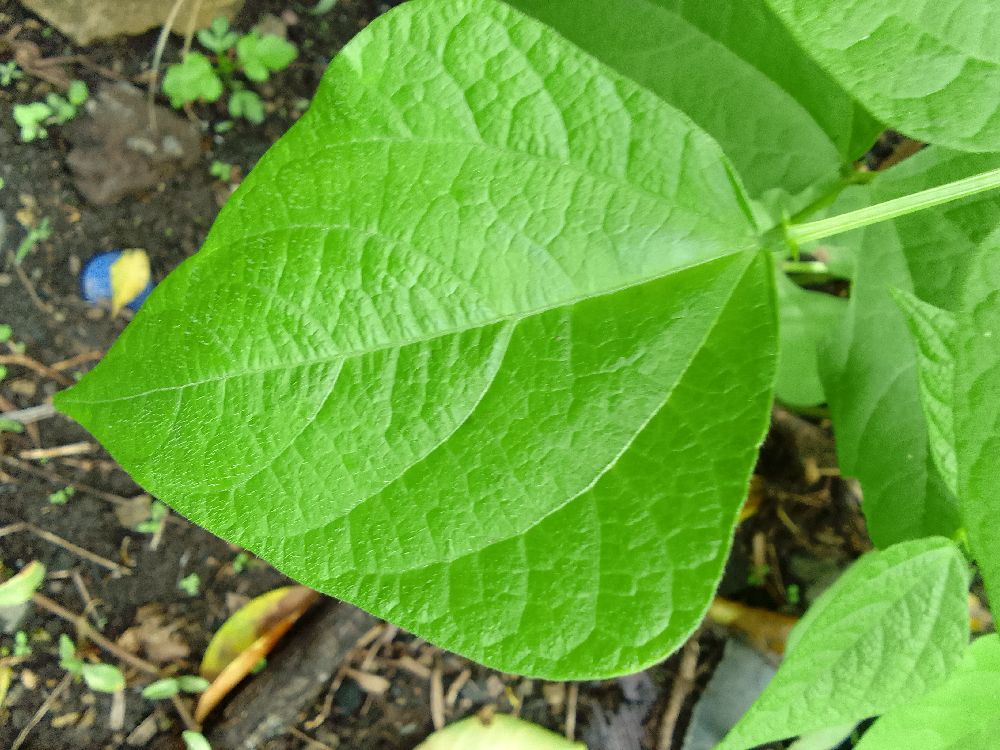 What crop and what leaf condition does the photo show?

common bean, healthy
